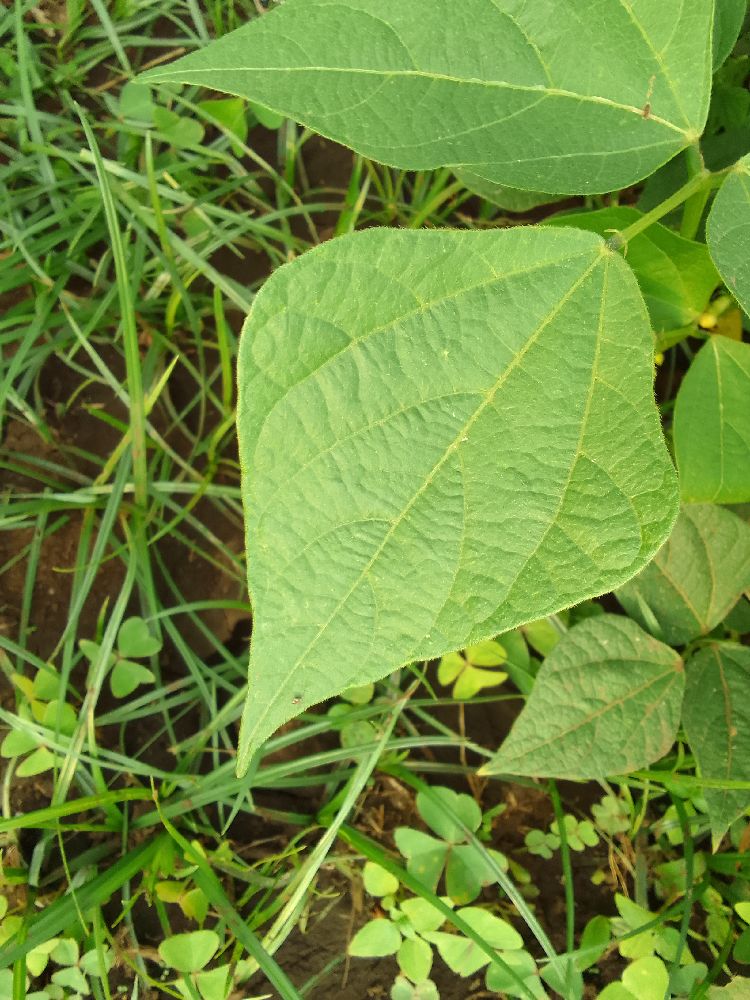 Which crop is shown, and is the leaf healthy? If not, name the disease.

maize, healthy
